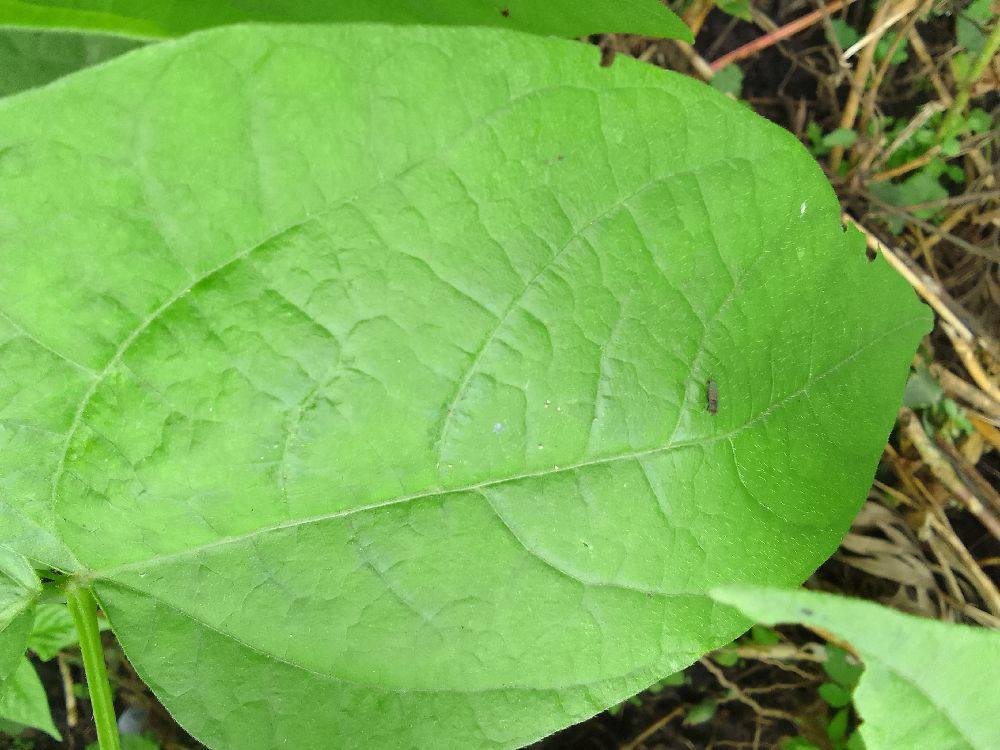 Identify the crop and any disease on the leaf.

common bean, healthy
